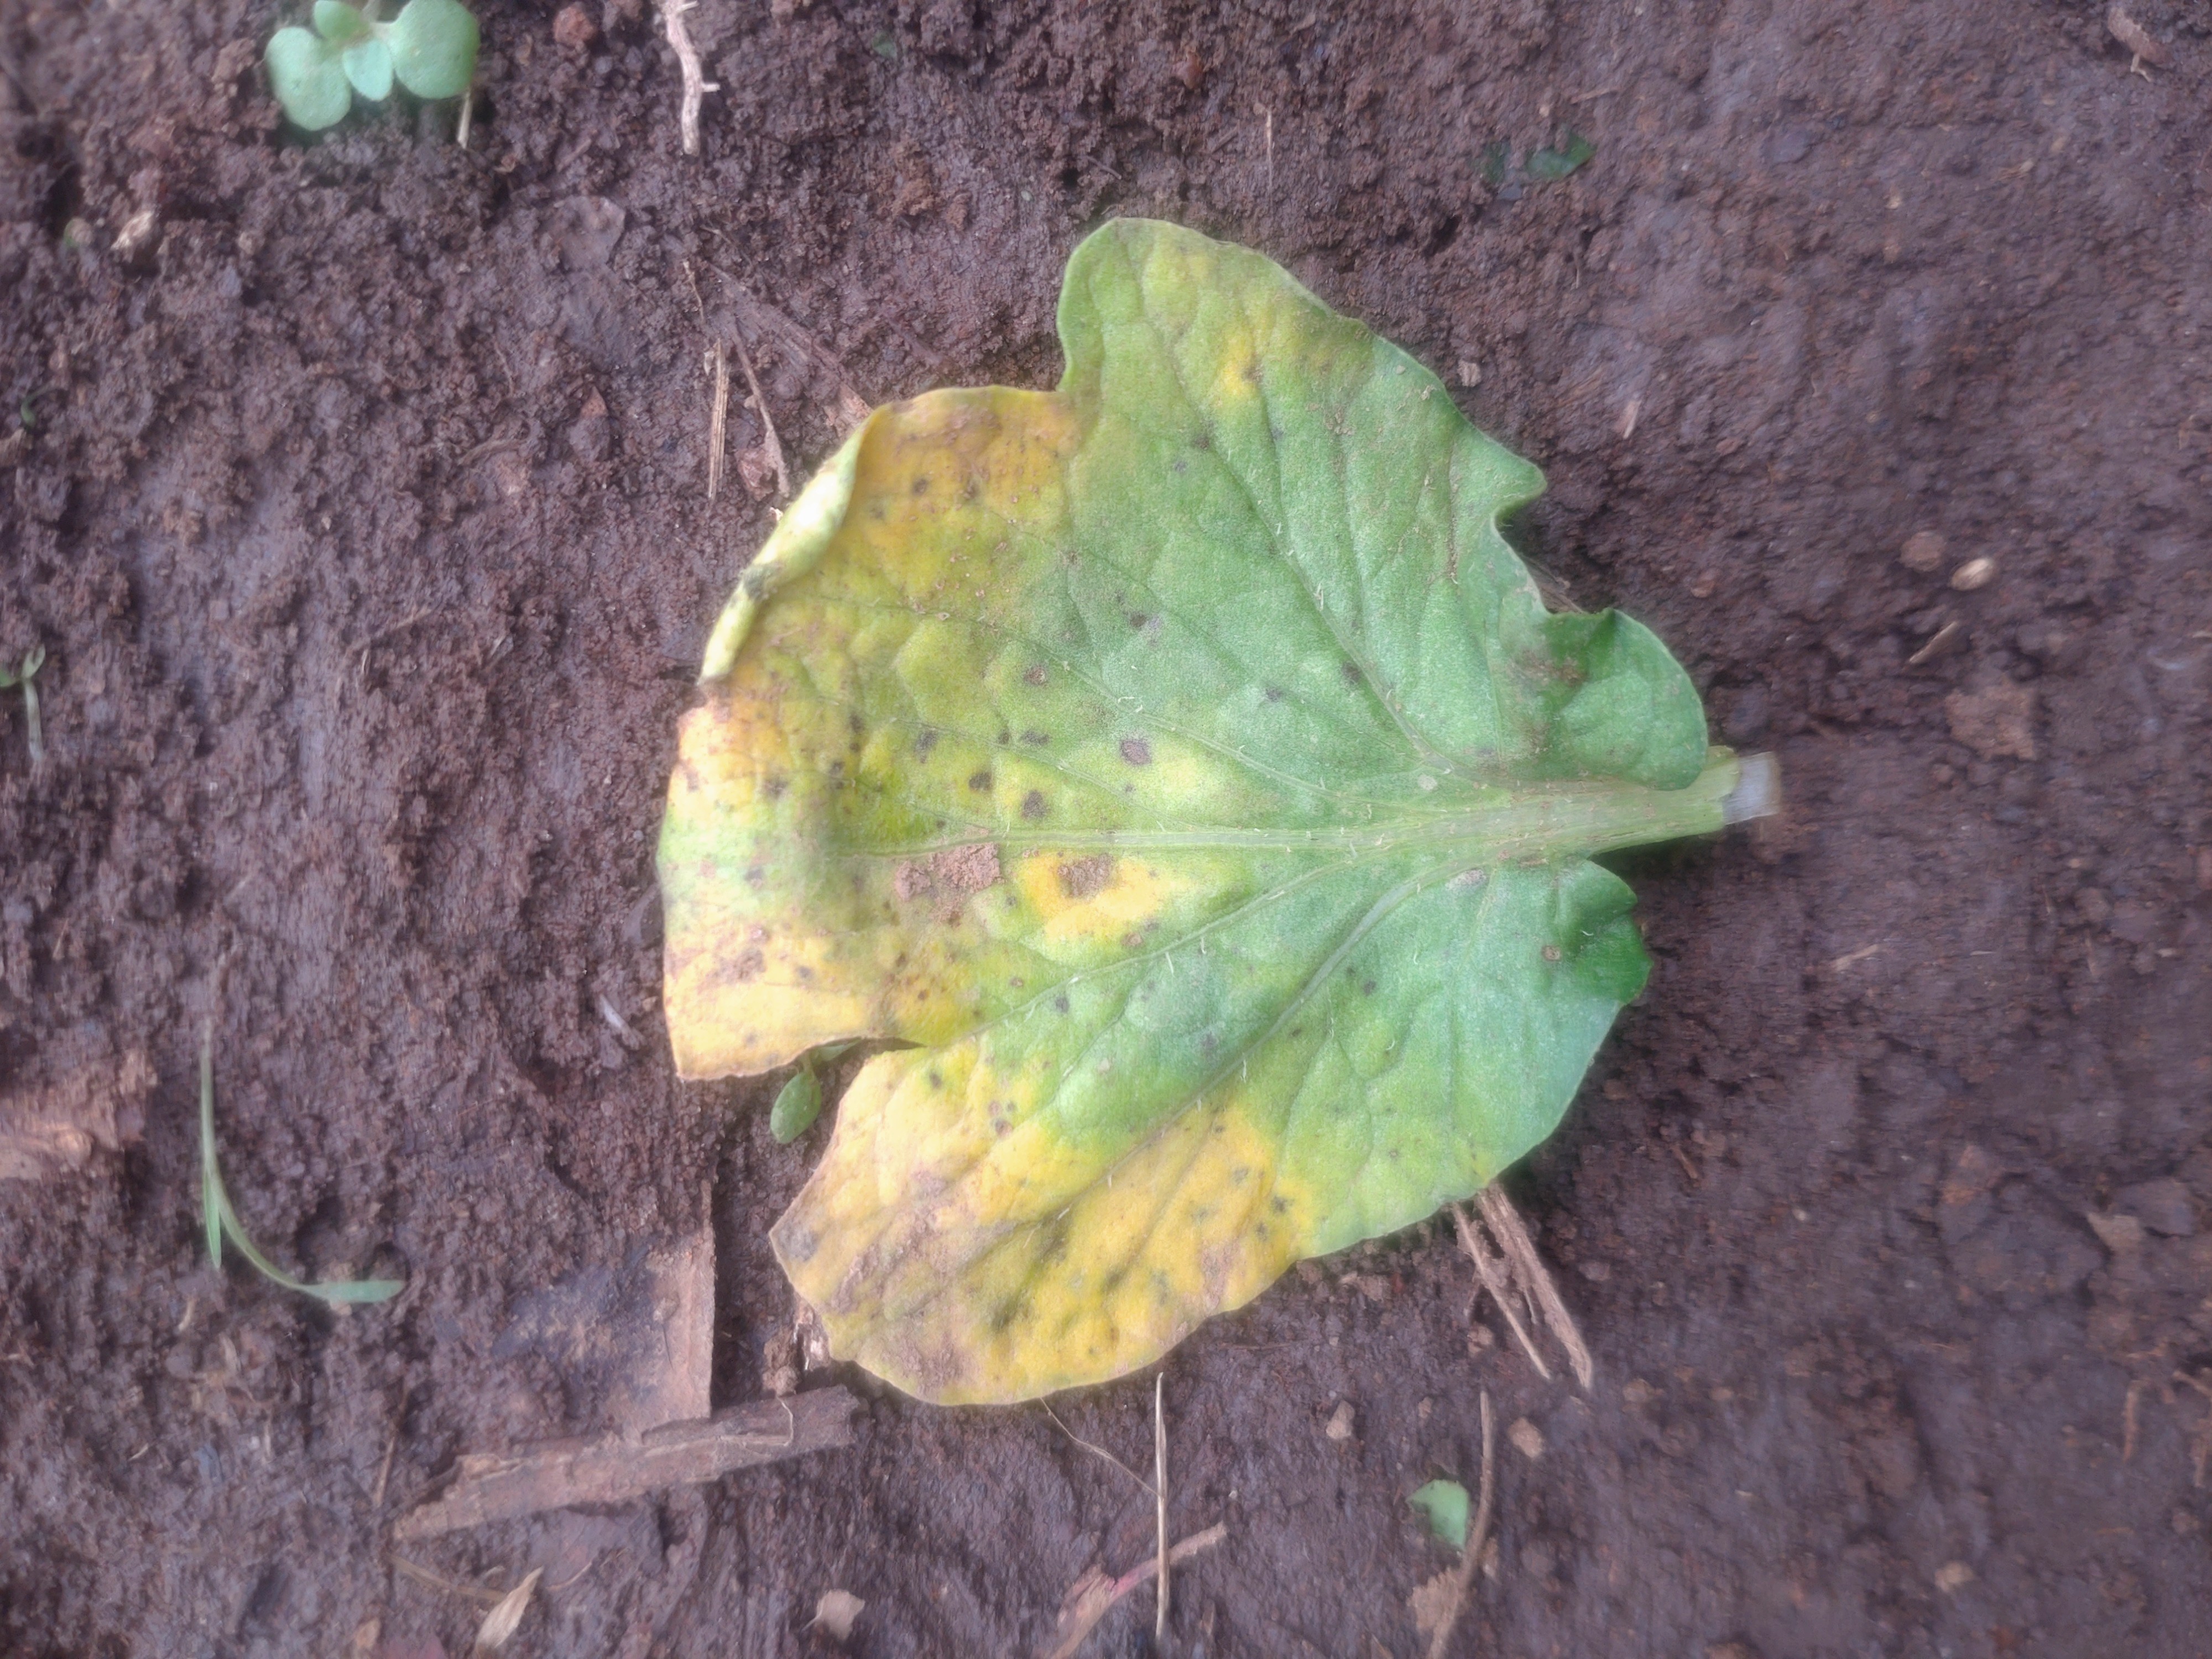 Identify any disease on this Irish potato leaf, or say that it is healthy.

late blight
